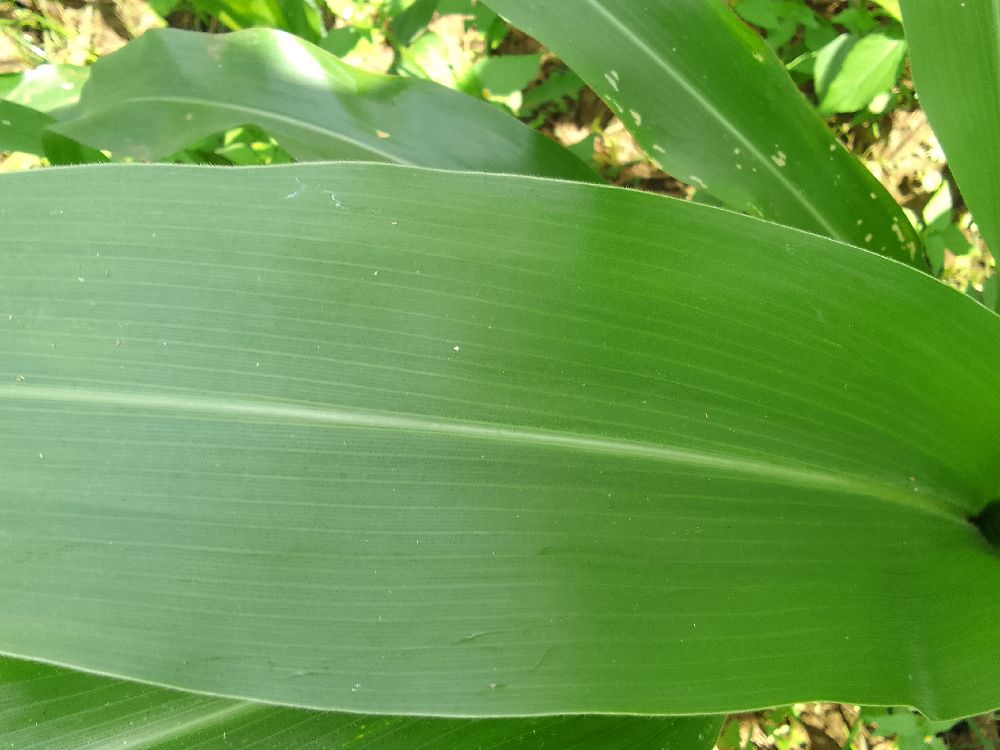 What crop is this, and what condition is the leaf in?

maize, healthy
